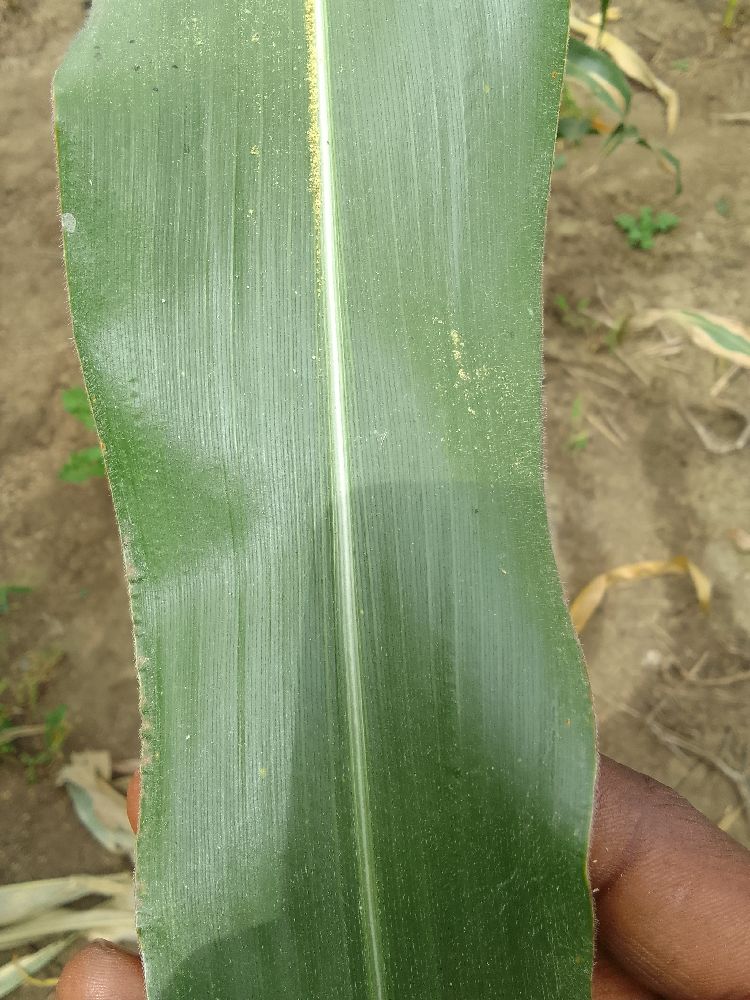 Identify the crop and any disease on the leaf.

maize, healthy
